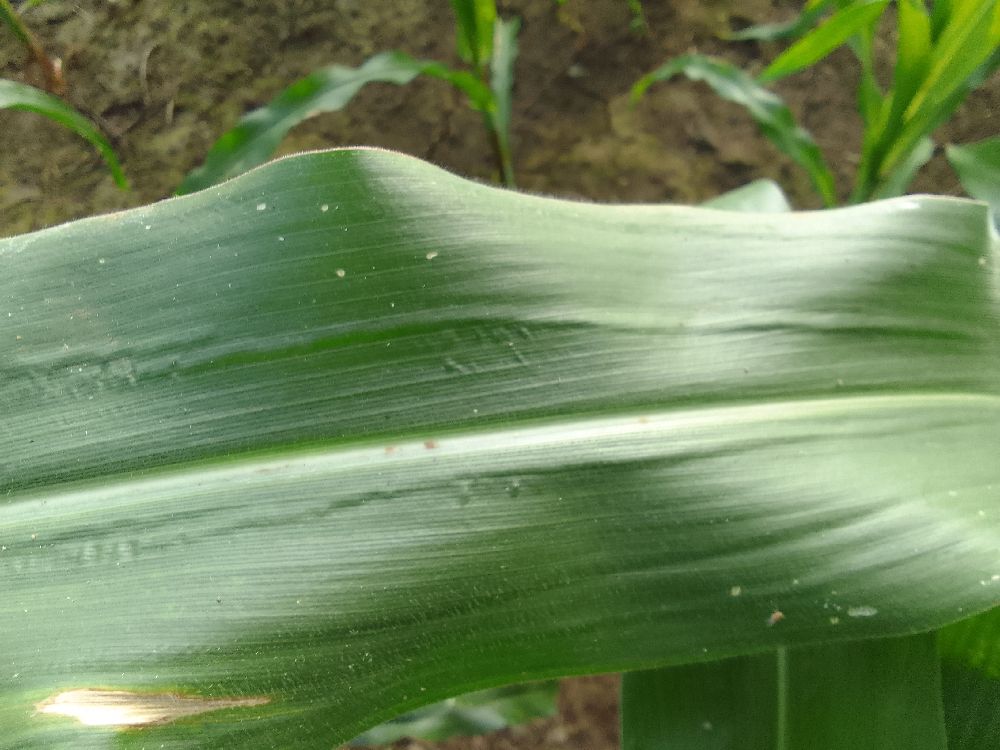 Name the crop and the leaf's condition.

maize, healthy
